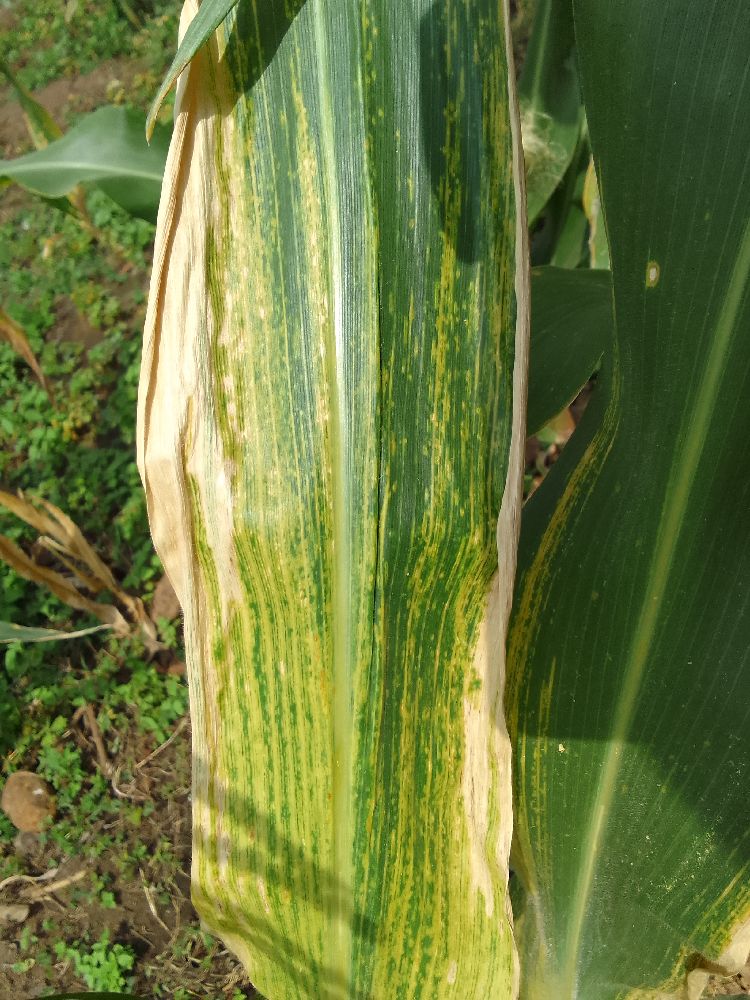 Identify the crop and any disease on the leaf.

maize, maize lethal necrosis
